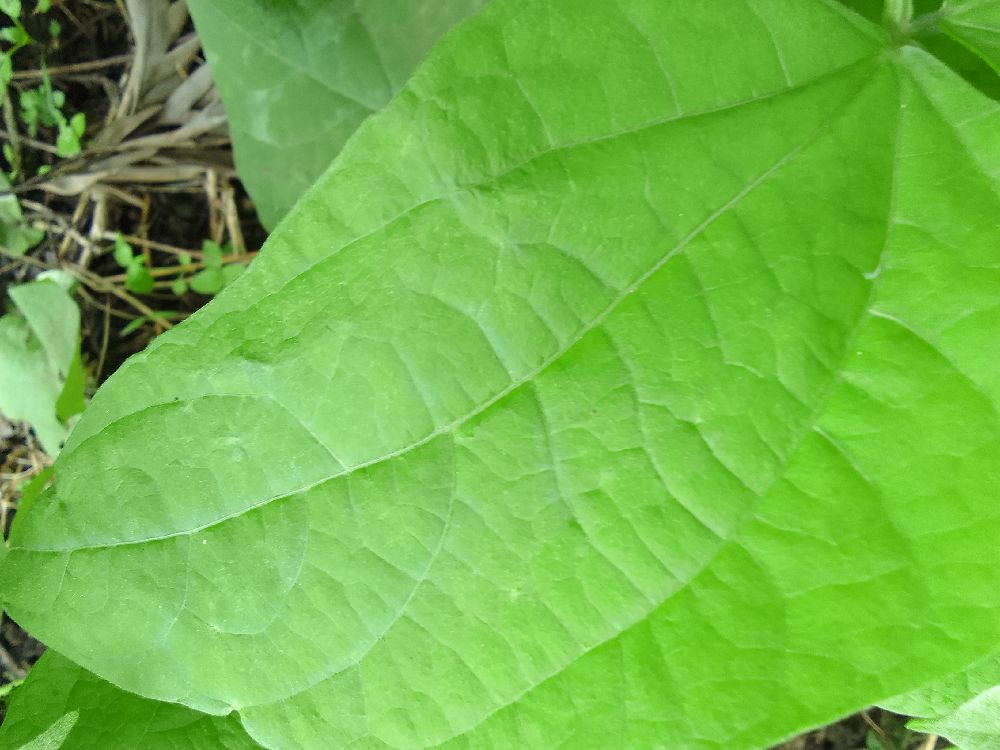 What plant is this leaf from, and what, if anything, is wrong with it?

common bean, healthy
